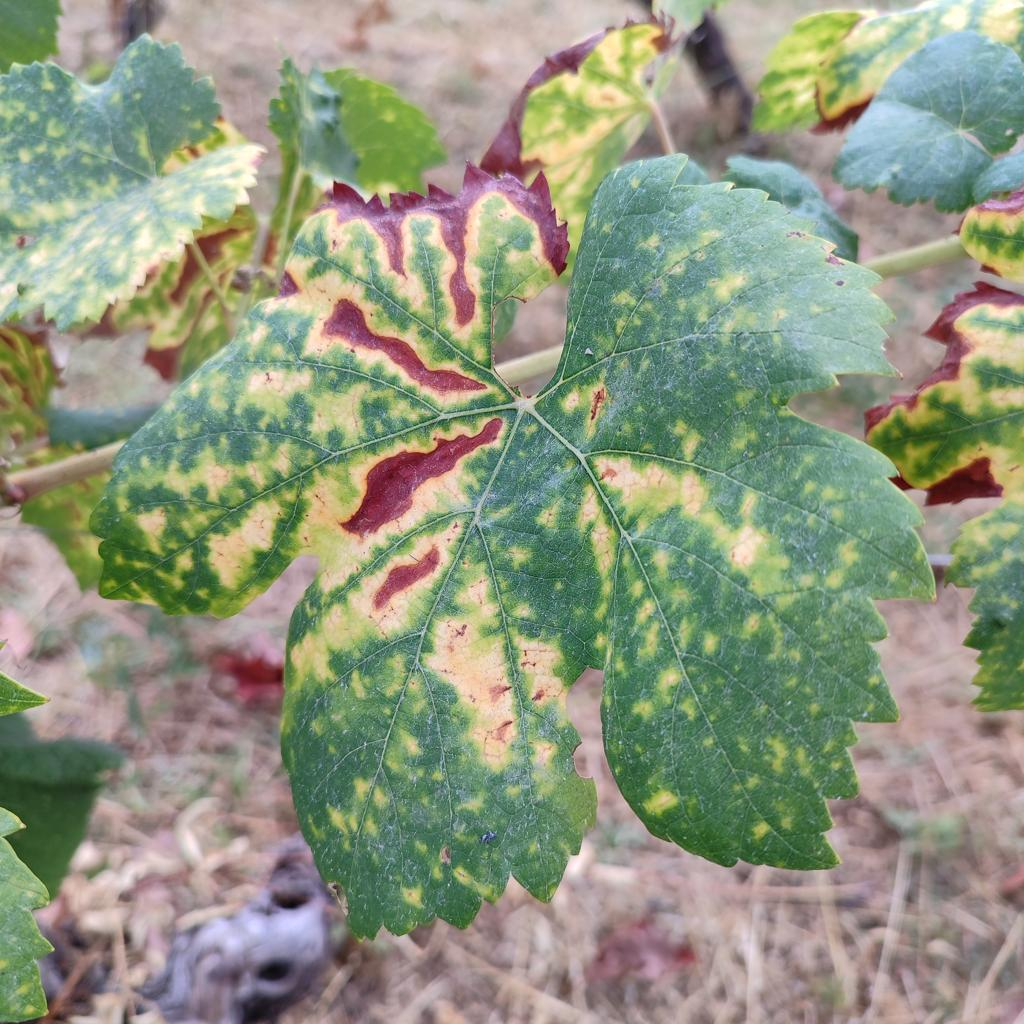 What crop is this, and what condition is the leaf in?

grapevine, esca complex
